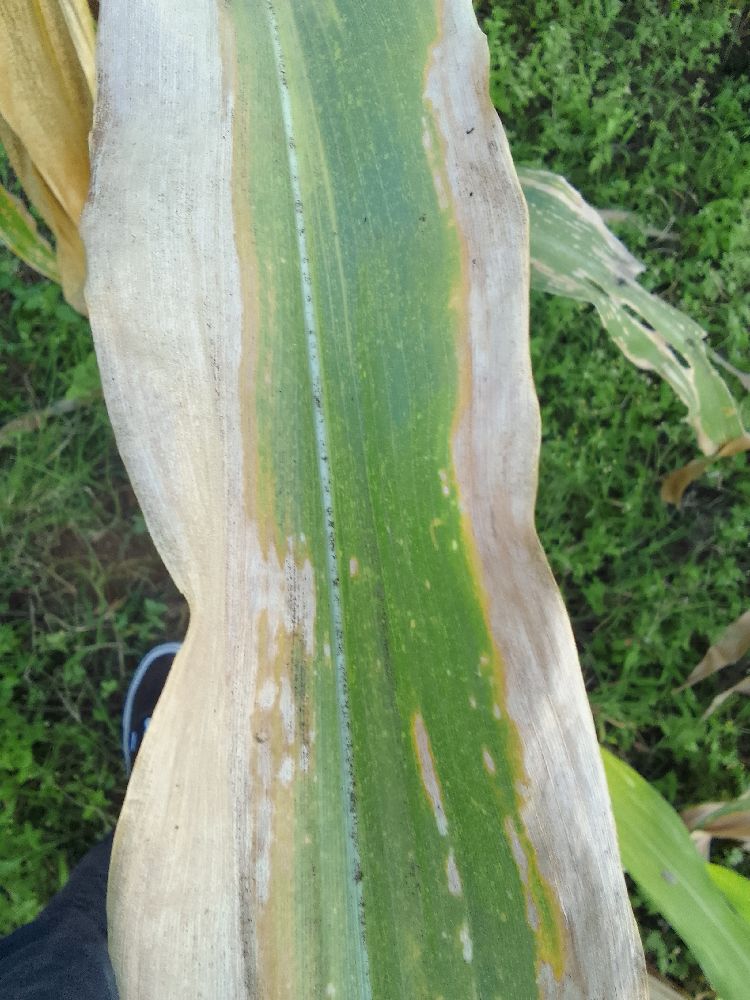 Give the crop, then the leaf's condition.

maize, maize lethal necrosis
